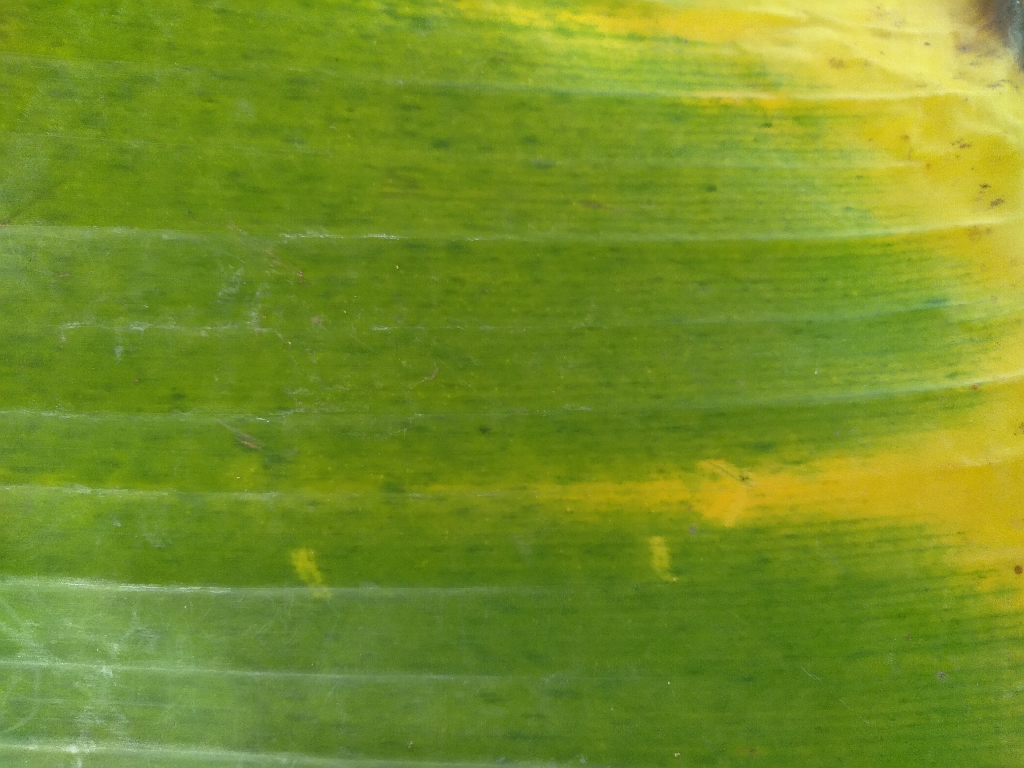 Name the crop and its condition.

banana, fusarium wilt race 1
